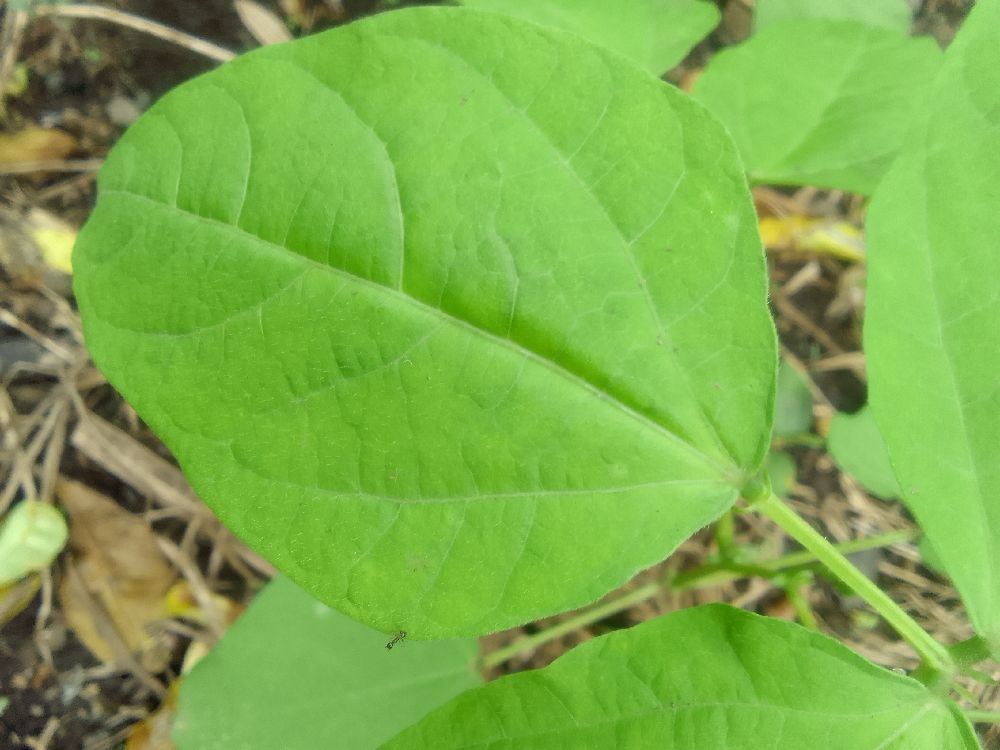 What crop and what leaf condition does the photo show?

common bean, healthy
